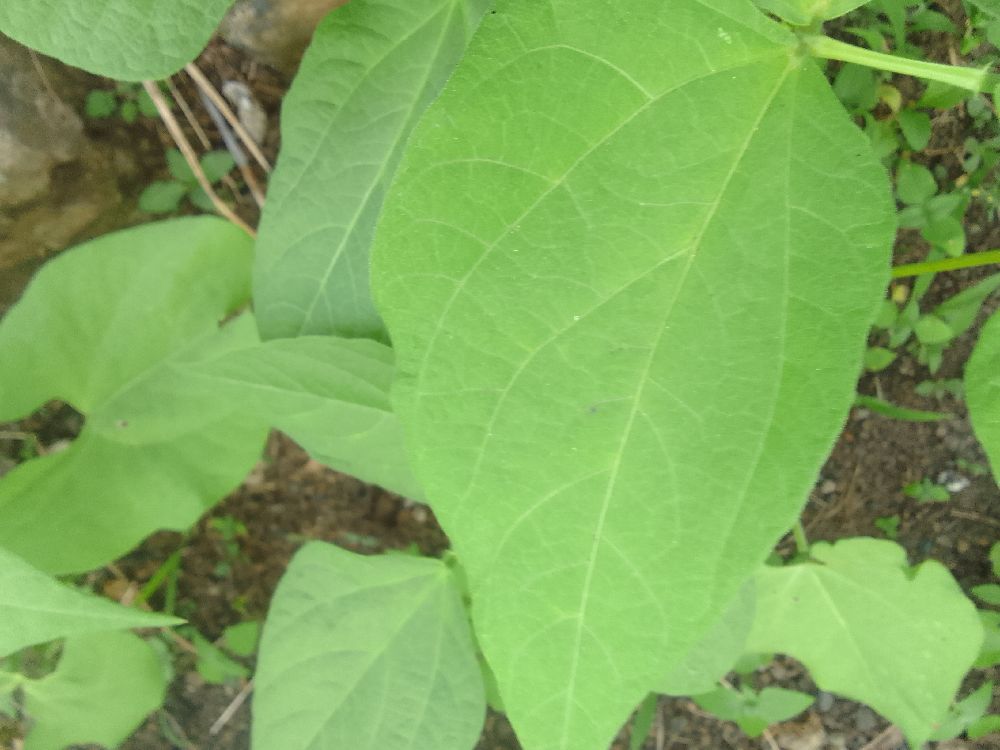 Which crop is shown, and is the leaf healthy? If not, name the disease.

common bean, healthy
